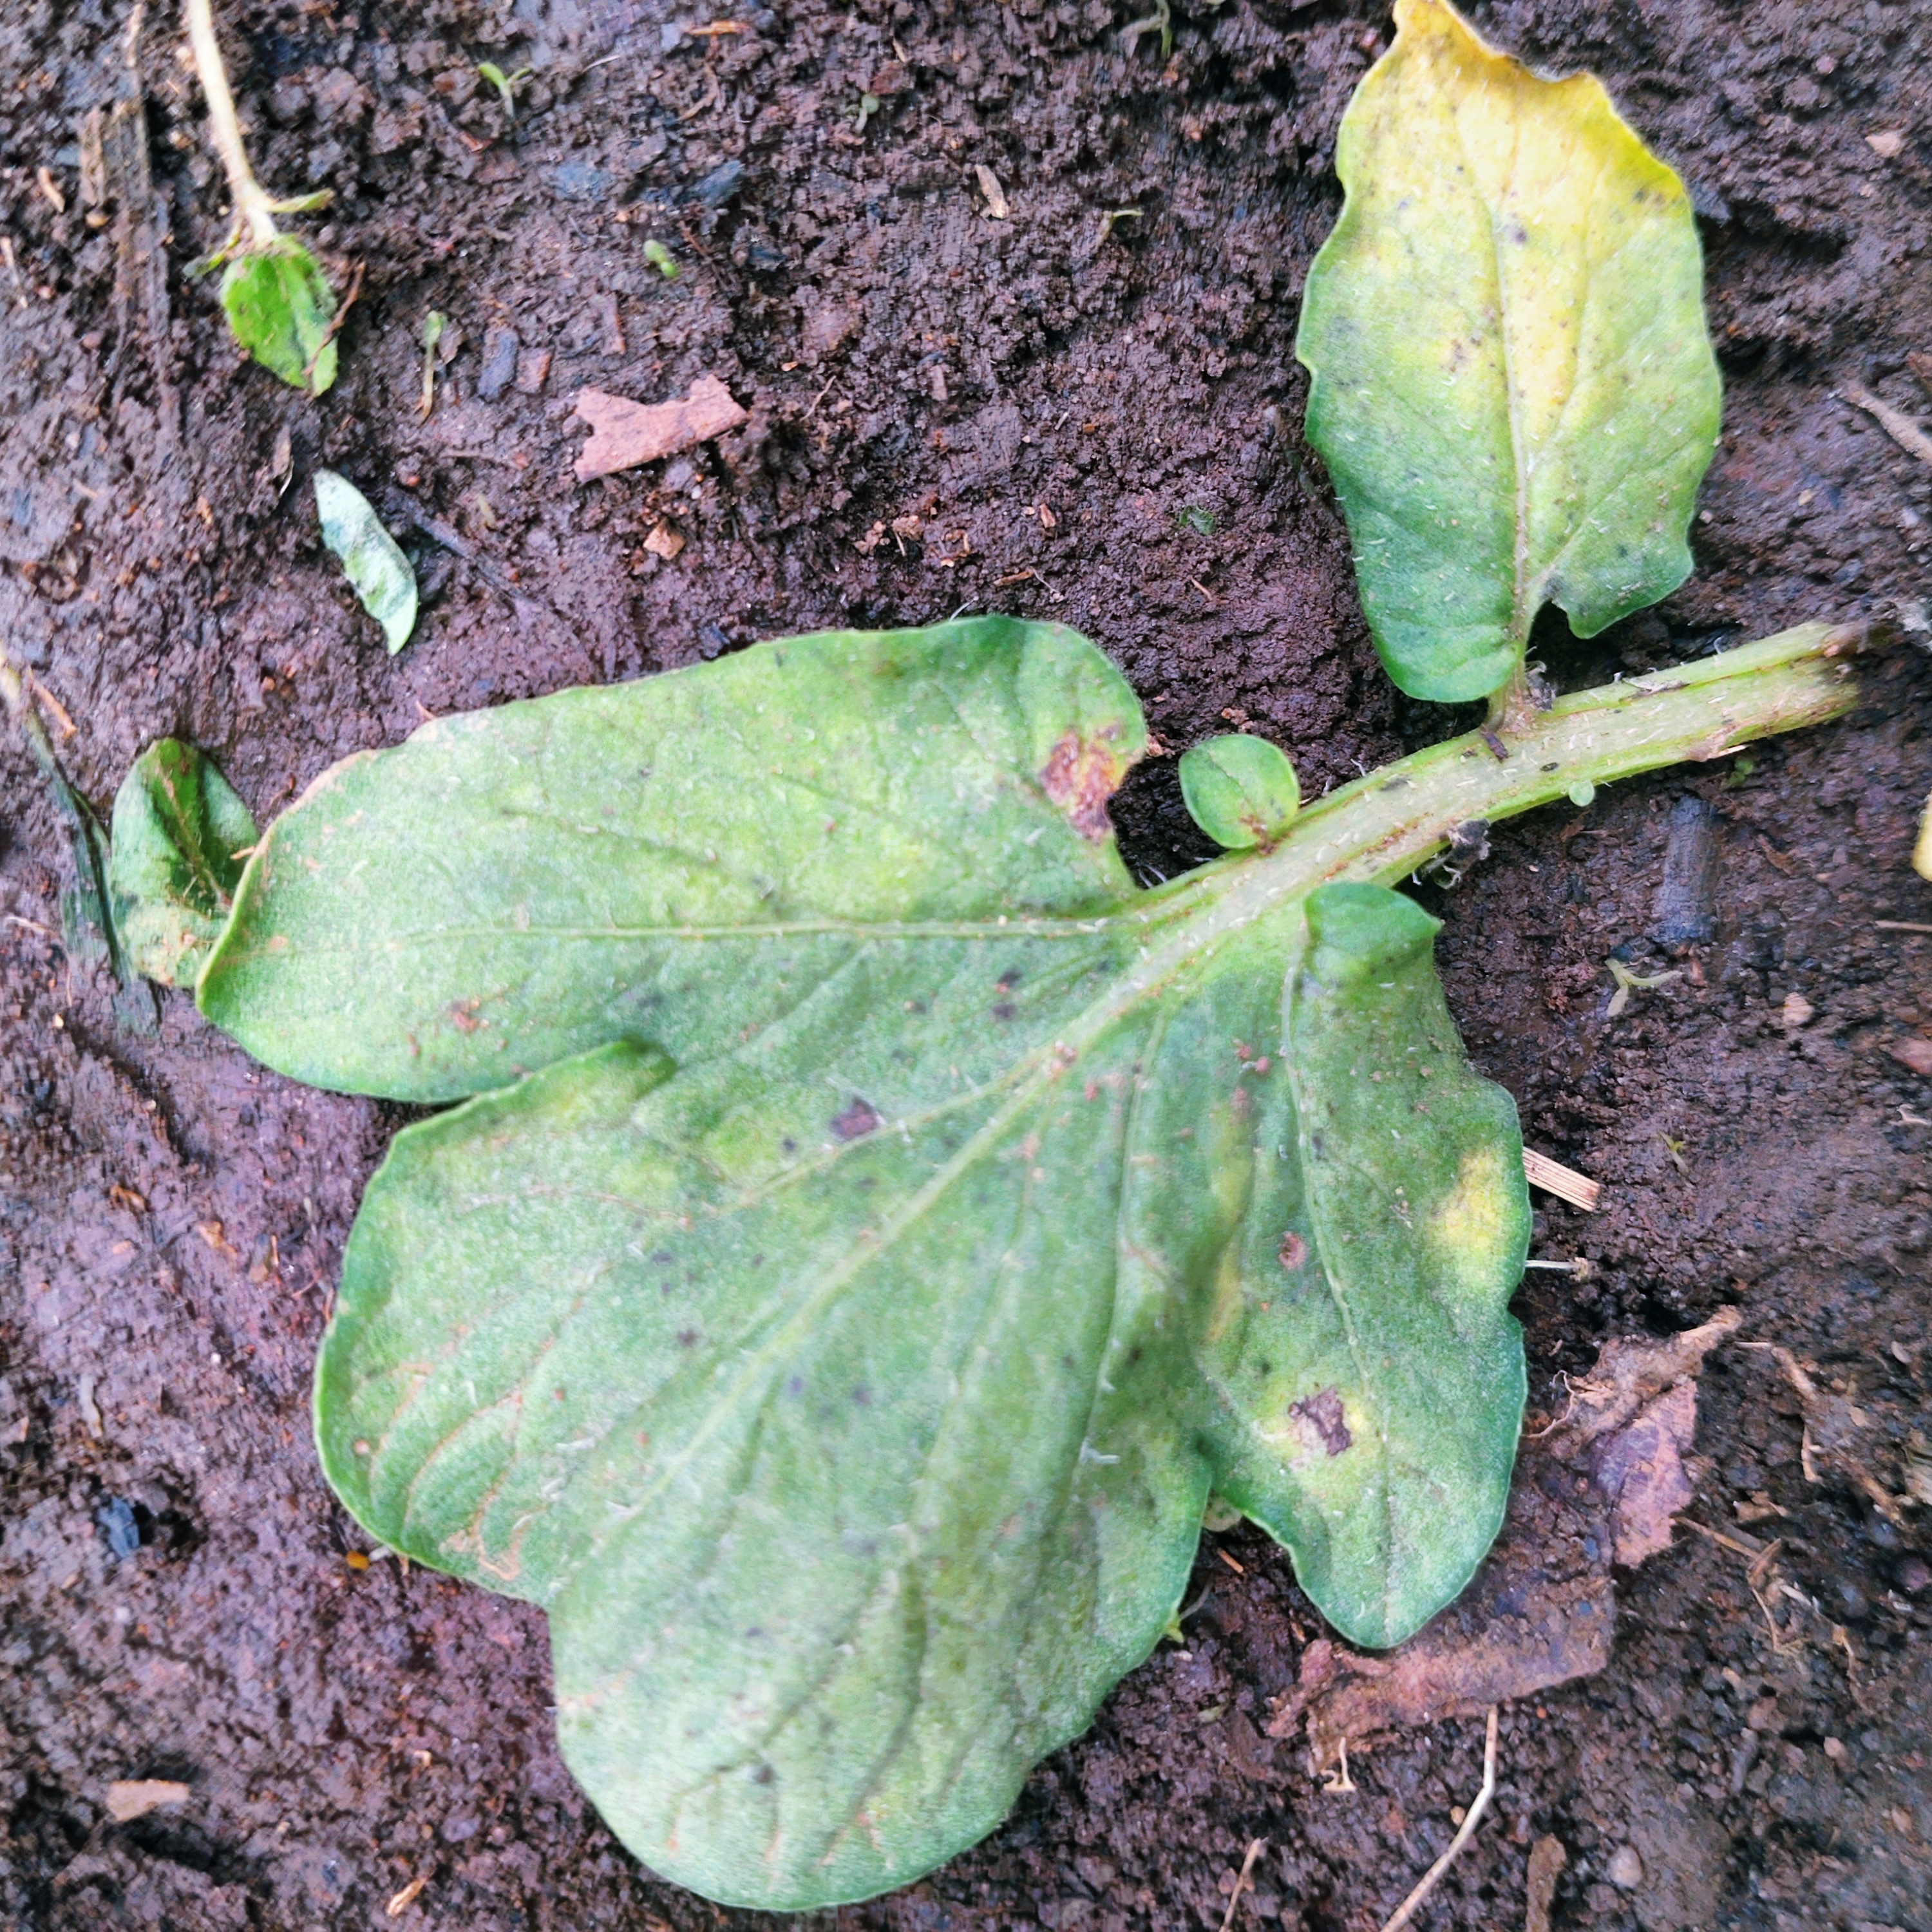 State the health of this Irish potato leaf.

late blight
